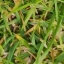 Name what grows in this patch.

grass
